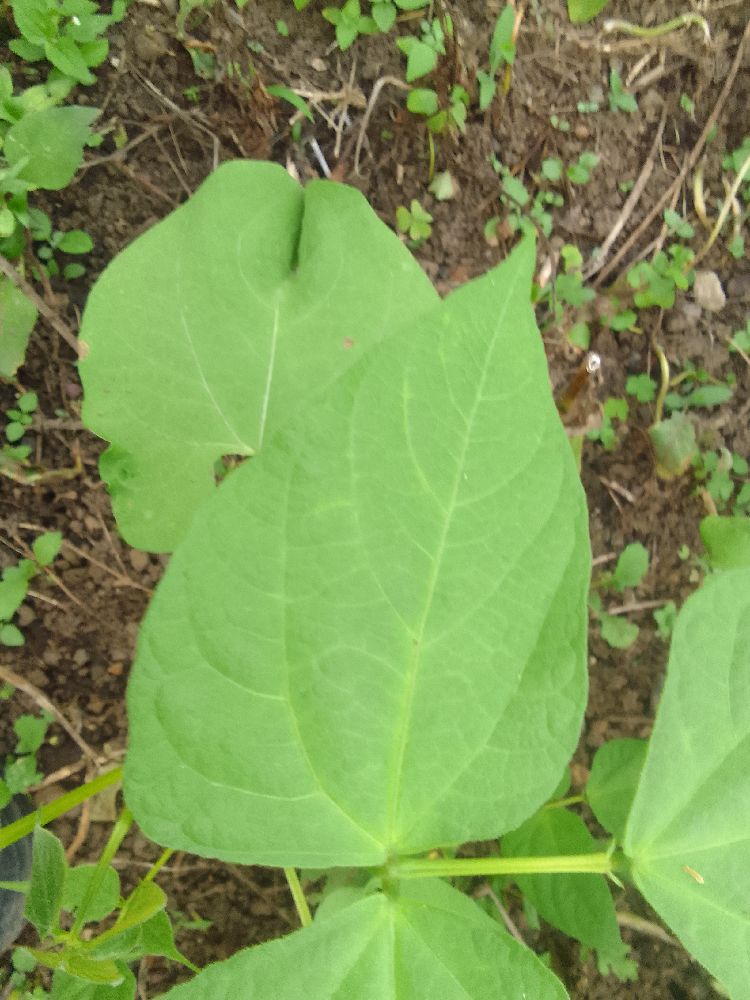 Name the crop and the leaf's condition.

common bean, healthy
